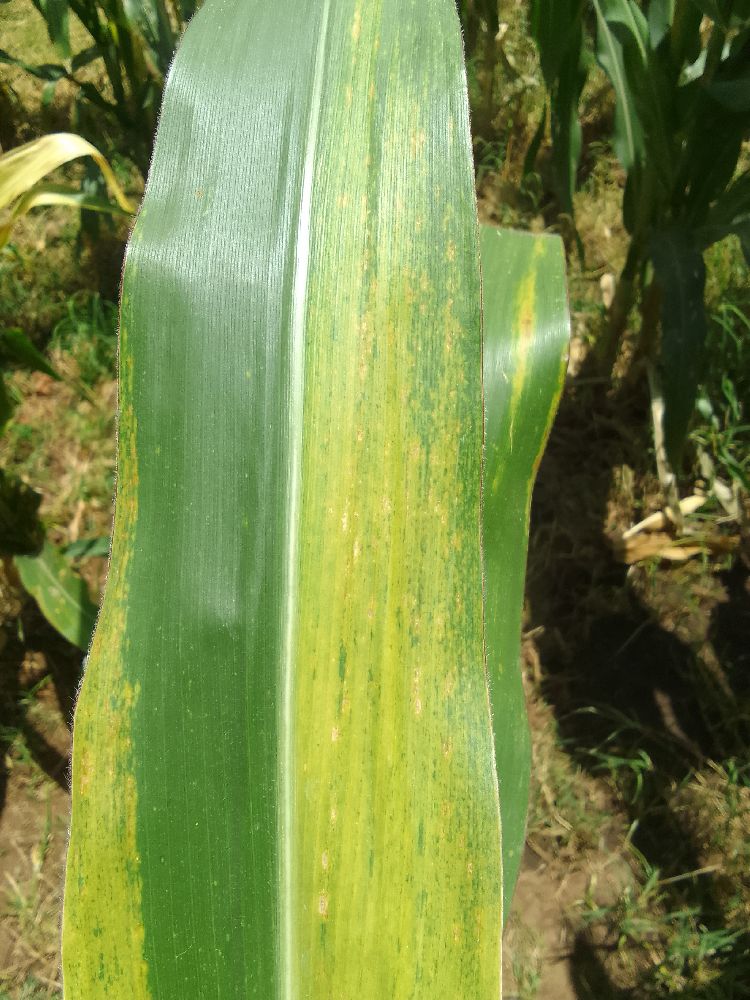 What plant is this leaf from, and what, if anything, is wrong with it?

maize, maize lethal necrosis
